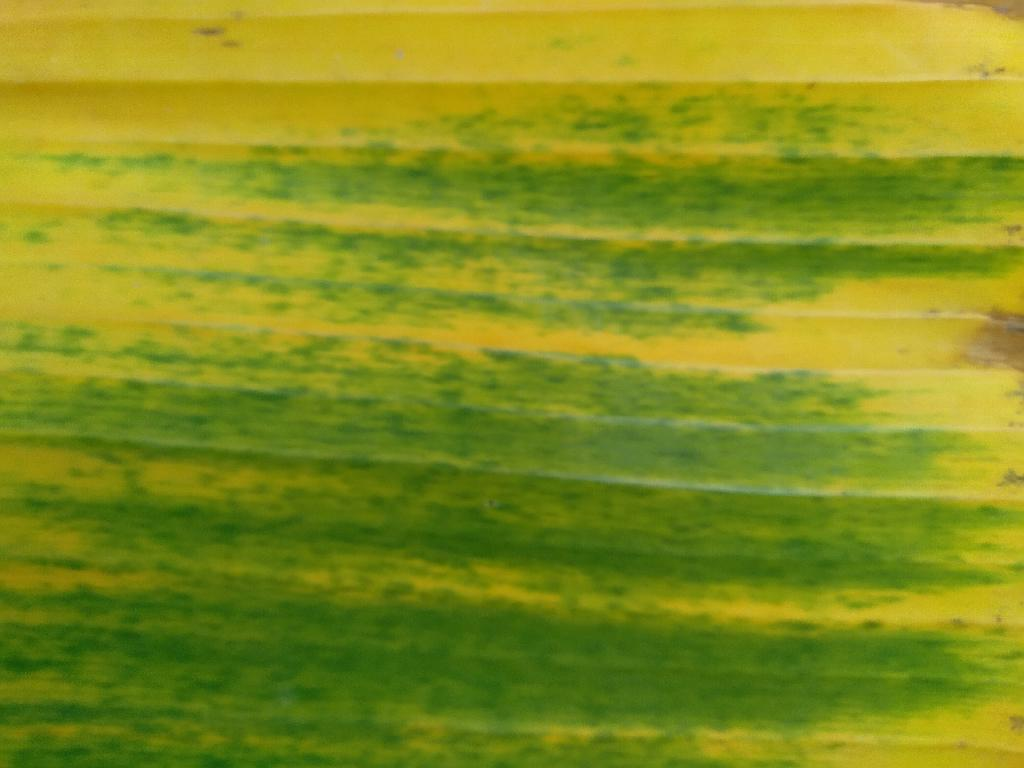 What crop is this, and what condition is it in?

banana, fusarium wilt race 1
